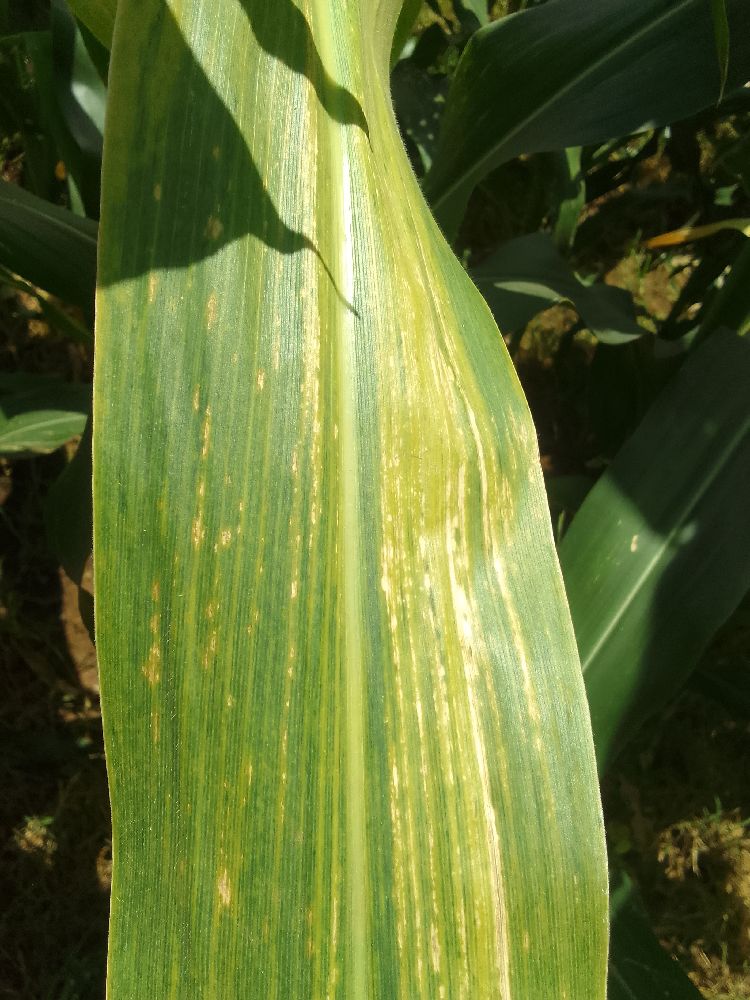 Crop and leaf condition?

maize, maize lethal necrosis
